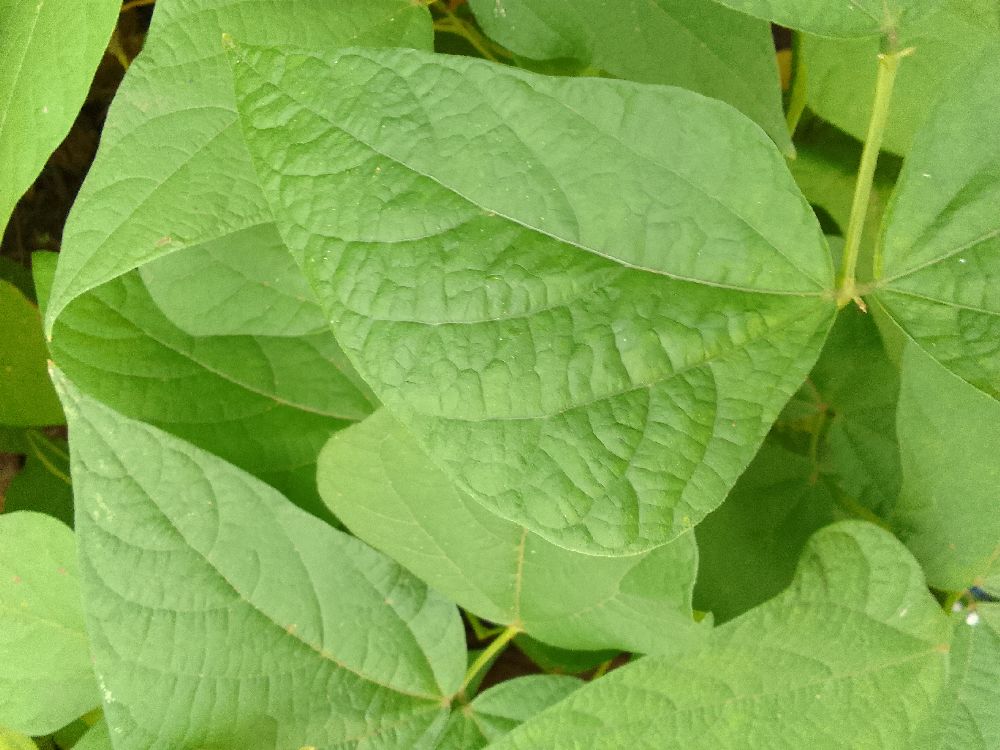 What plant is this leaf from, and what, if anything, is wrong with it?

common bean, healthy
